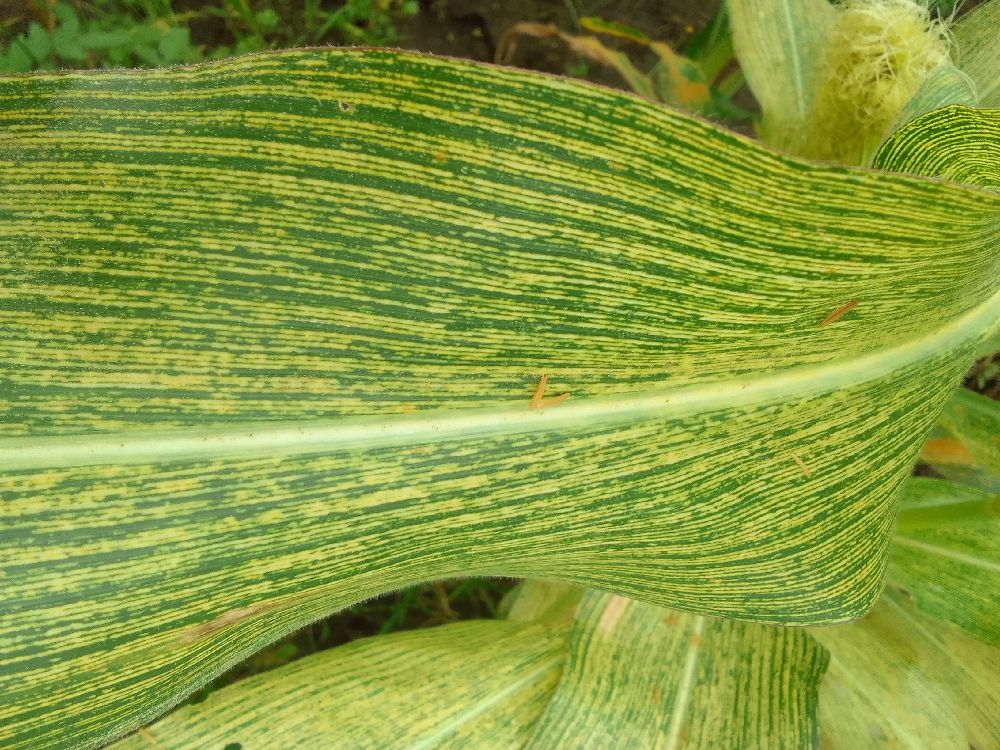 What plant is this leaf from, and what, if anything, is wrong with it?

maize, maize streak virus
